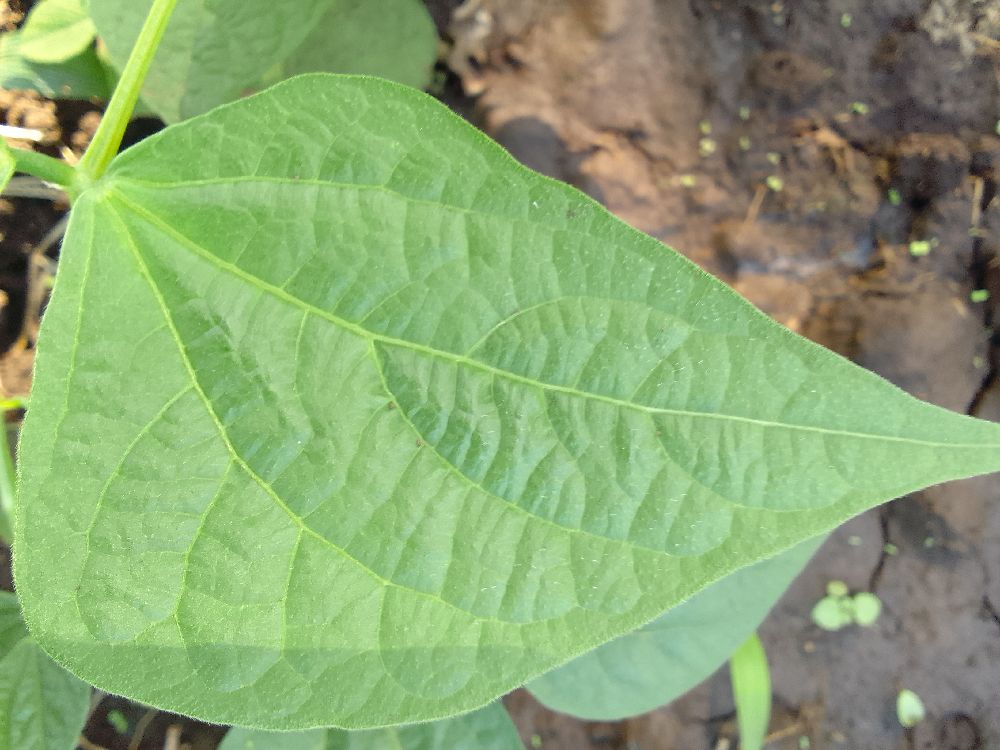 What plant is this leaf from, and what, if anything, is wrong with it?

common bean, healthy
